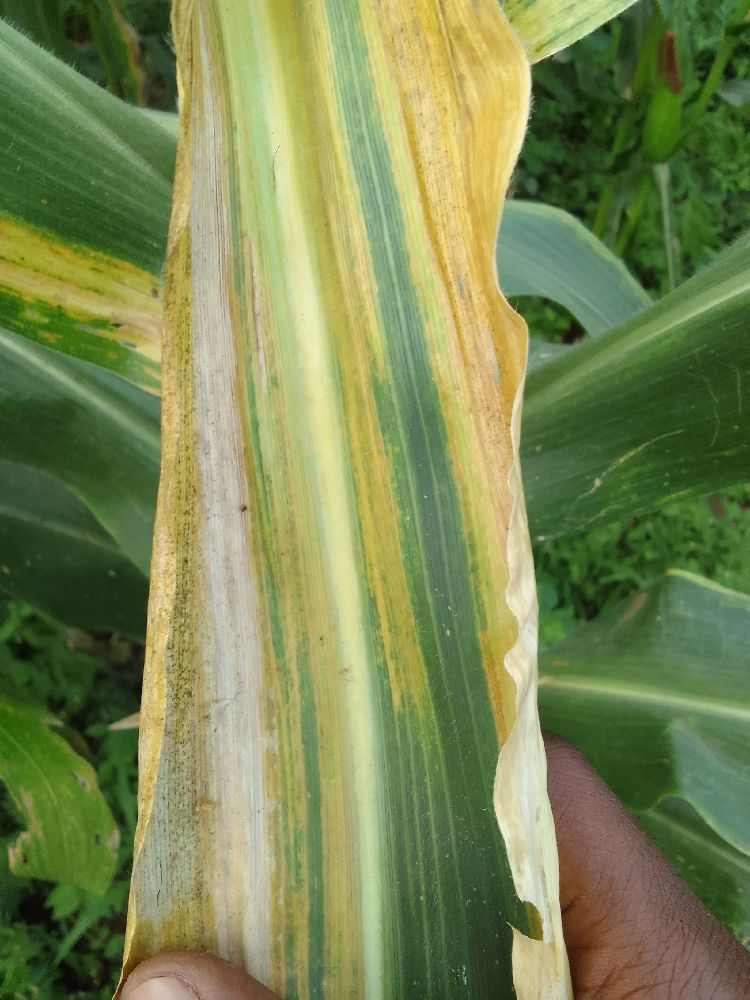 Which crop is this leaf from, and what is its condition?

maize, maize lethal necrosis
